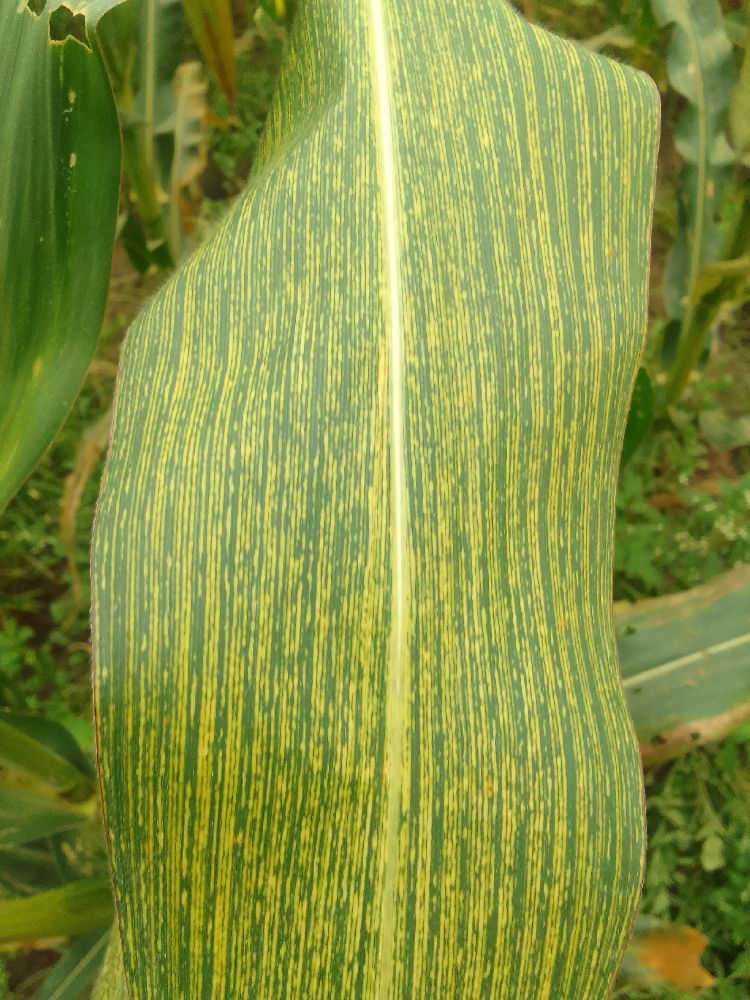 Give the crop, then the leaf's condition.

maize, maize streak virus
